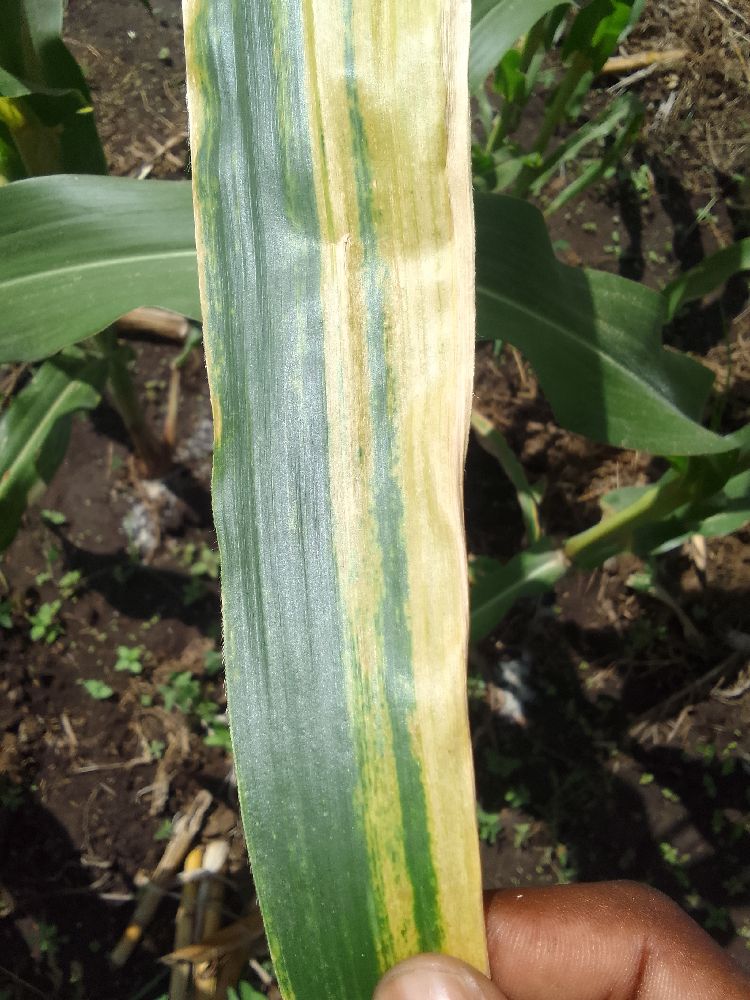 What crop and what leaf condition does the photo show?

maize, maize lethal necrosis
